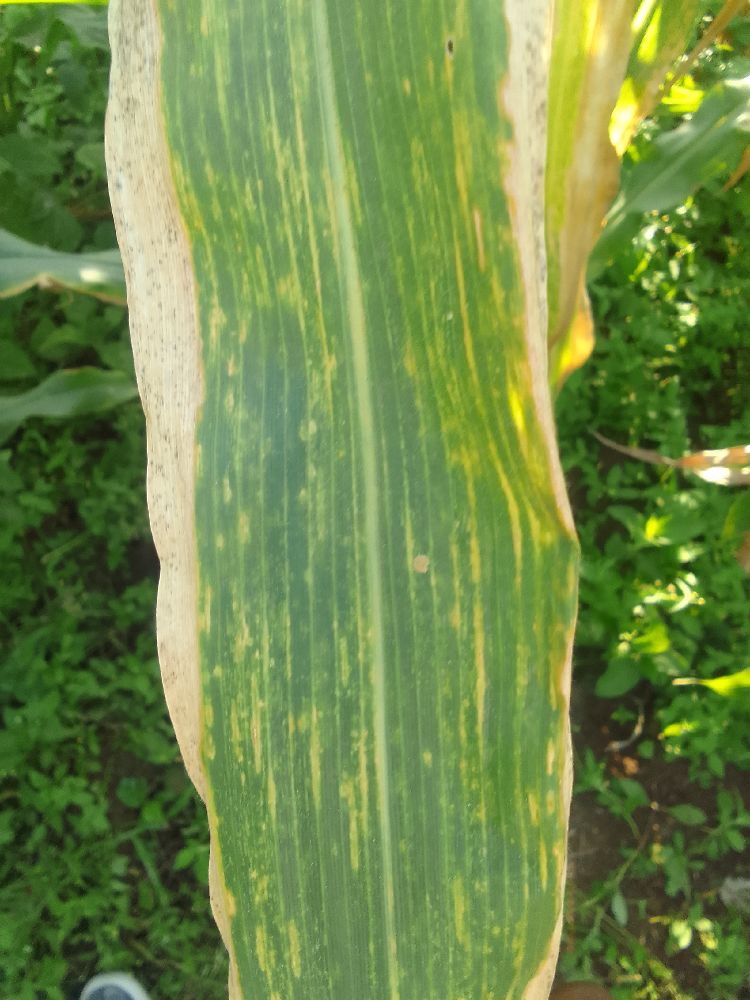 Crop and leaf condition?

maize, maize lethal necrosis
